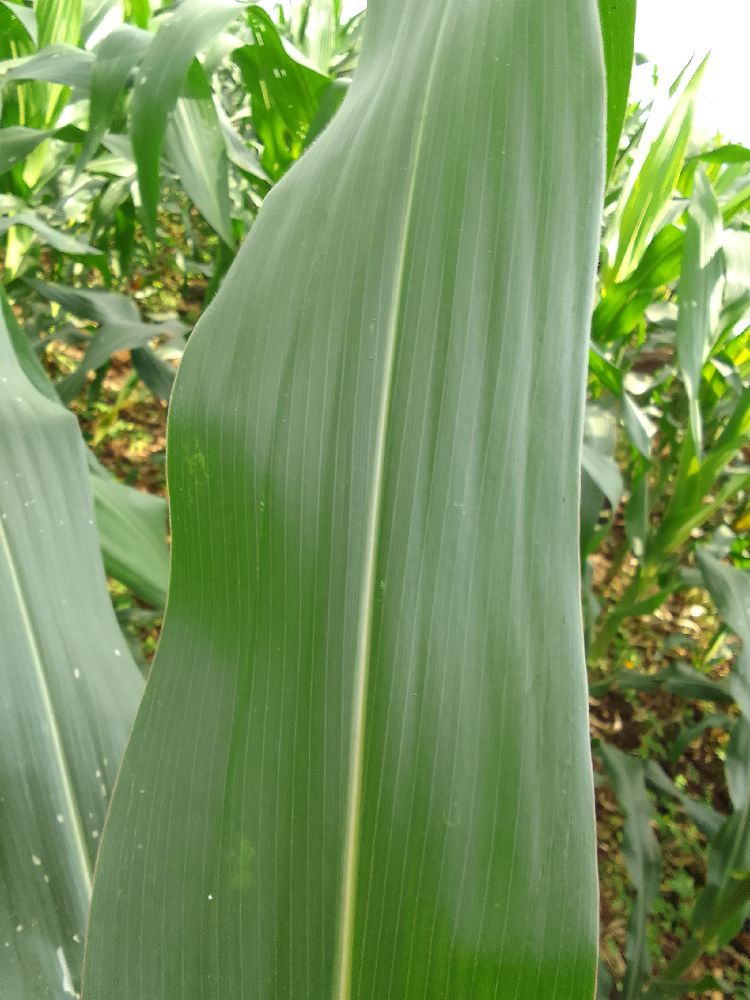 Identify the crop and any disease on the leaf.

maize, healthy
